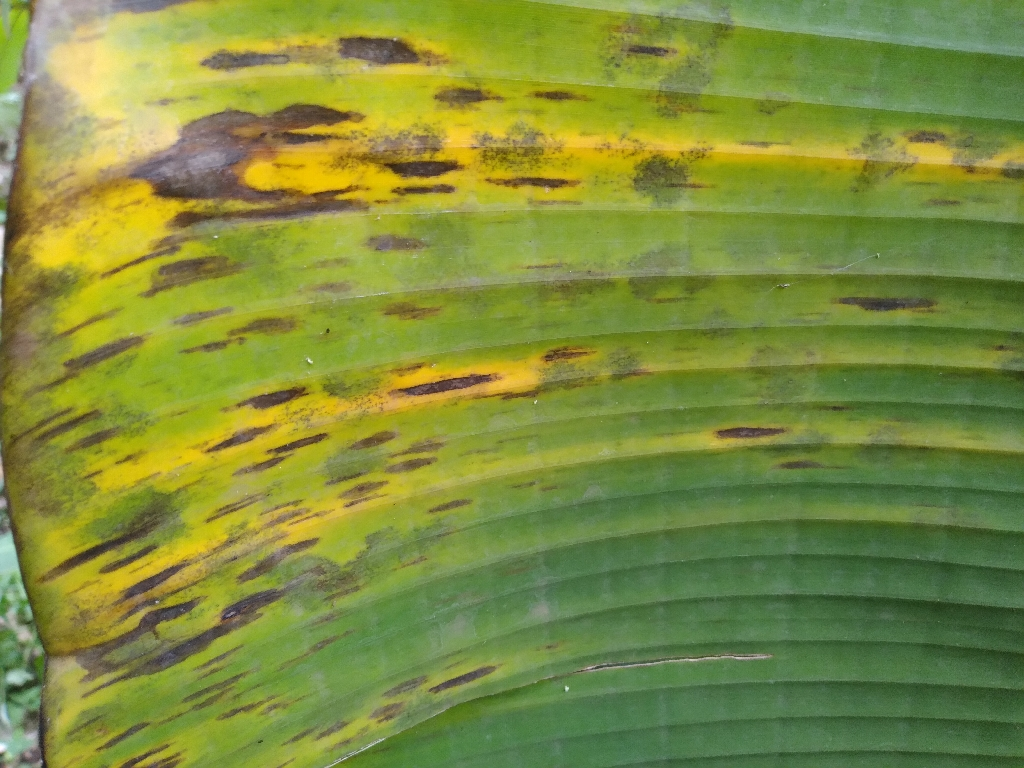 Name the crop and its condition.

banana, black sigatoka
